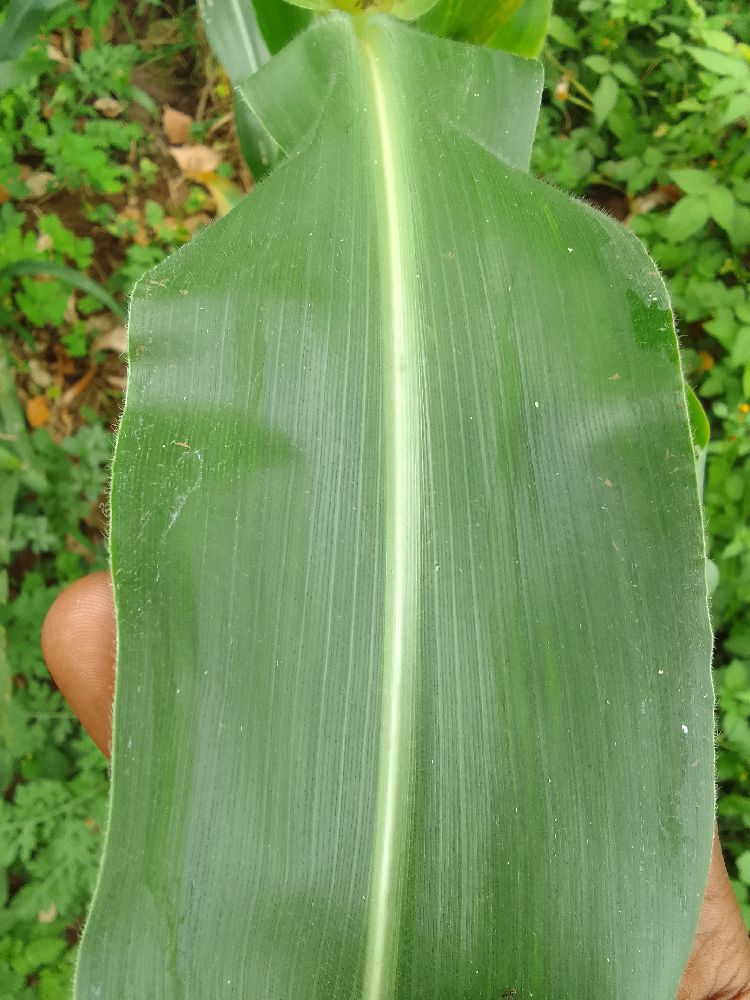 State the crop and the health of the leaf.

maize, healthy
